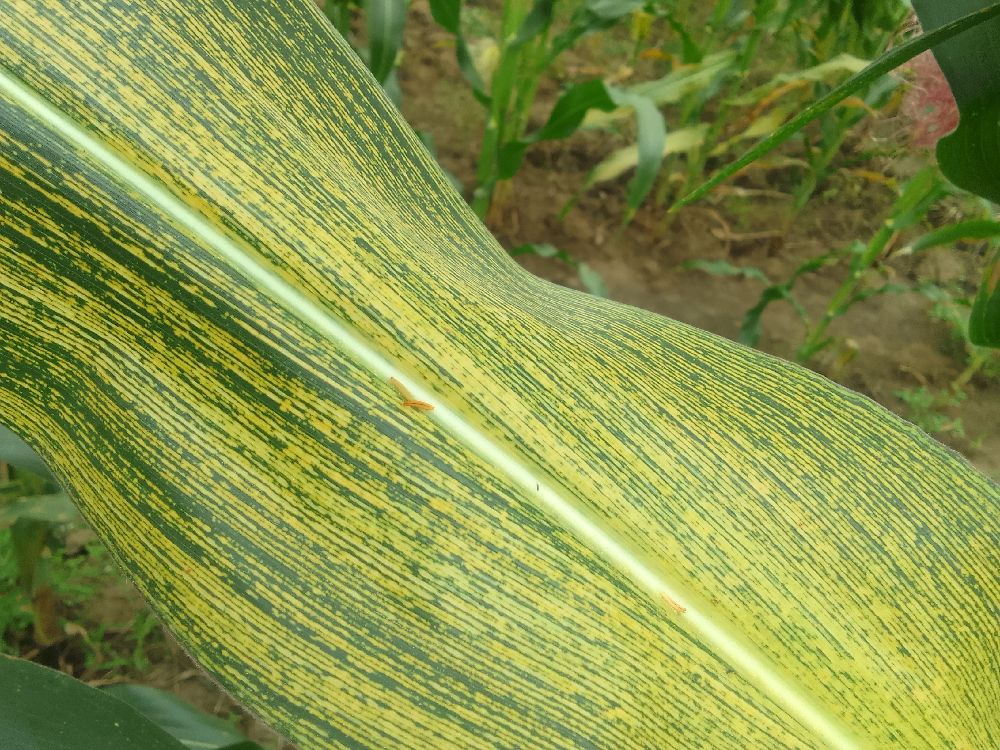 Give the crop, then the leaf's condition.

maize, maize streak virus
